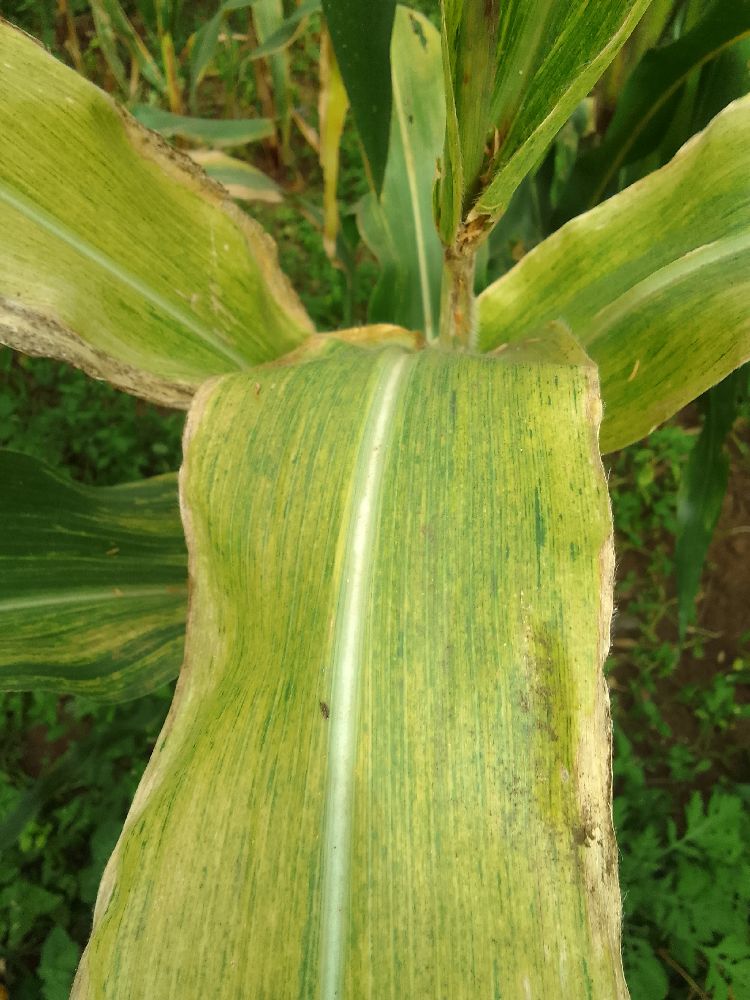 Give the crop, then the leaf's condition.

maize, maize lethal necrosis
